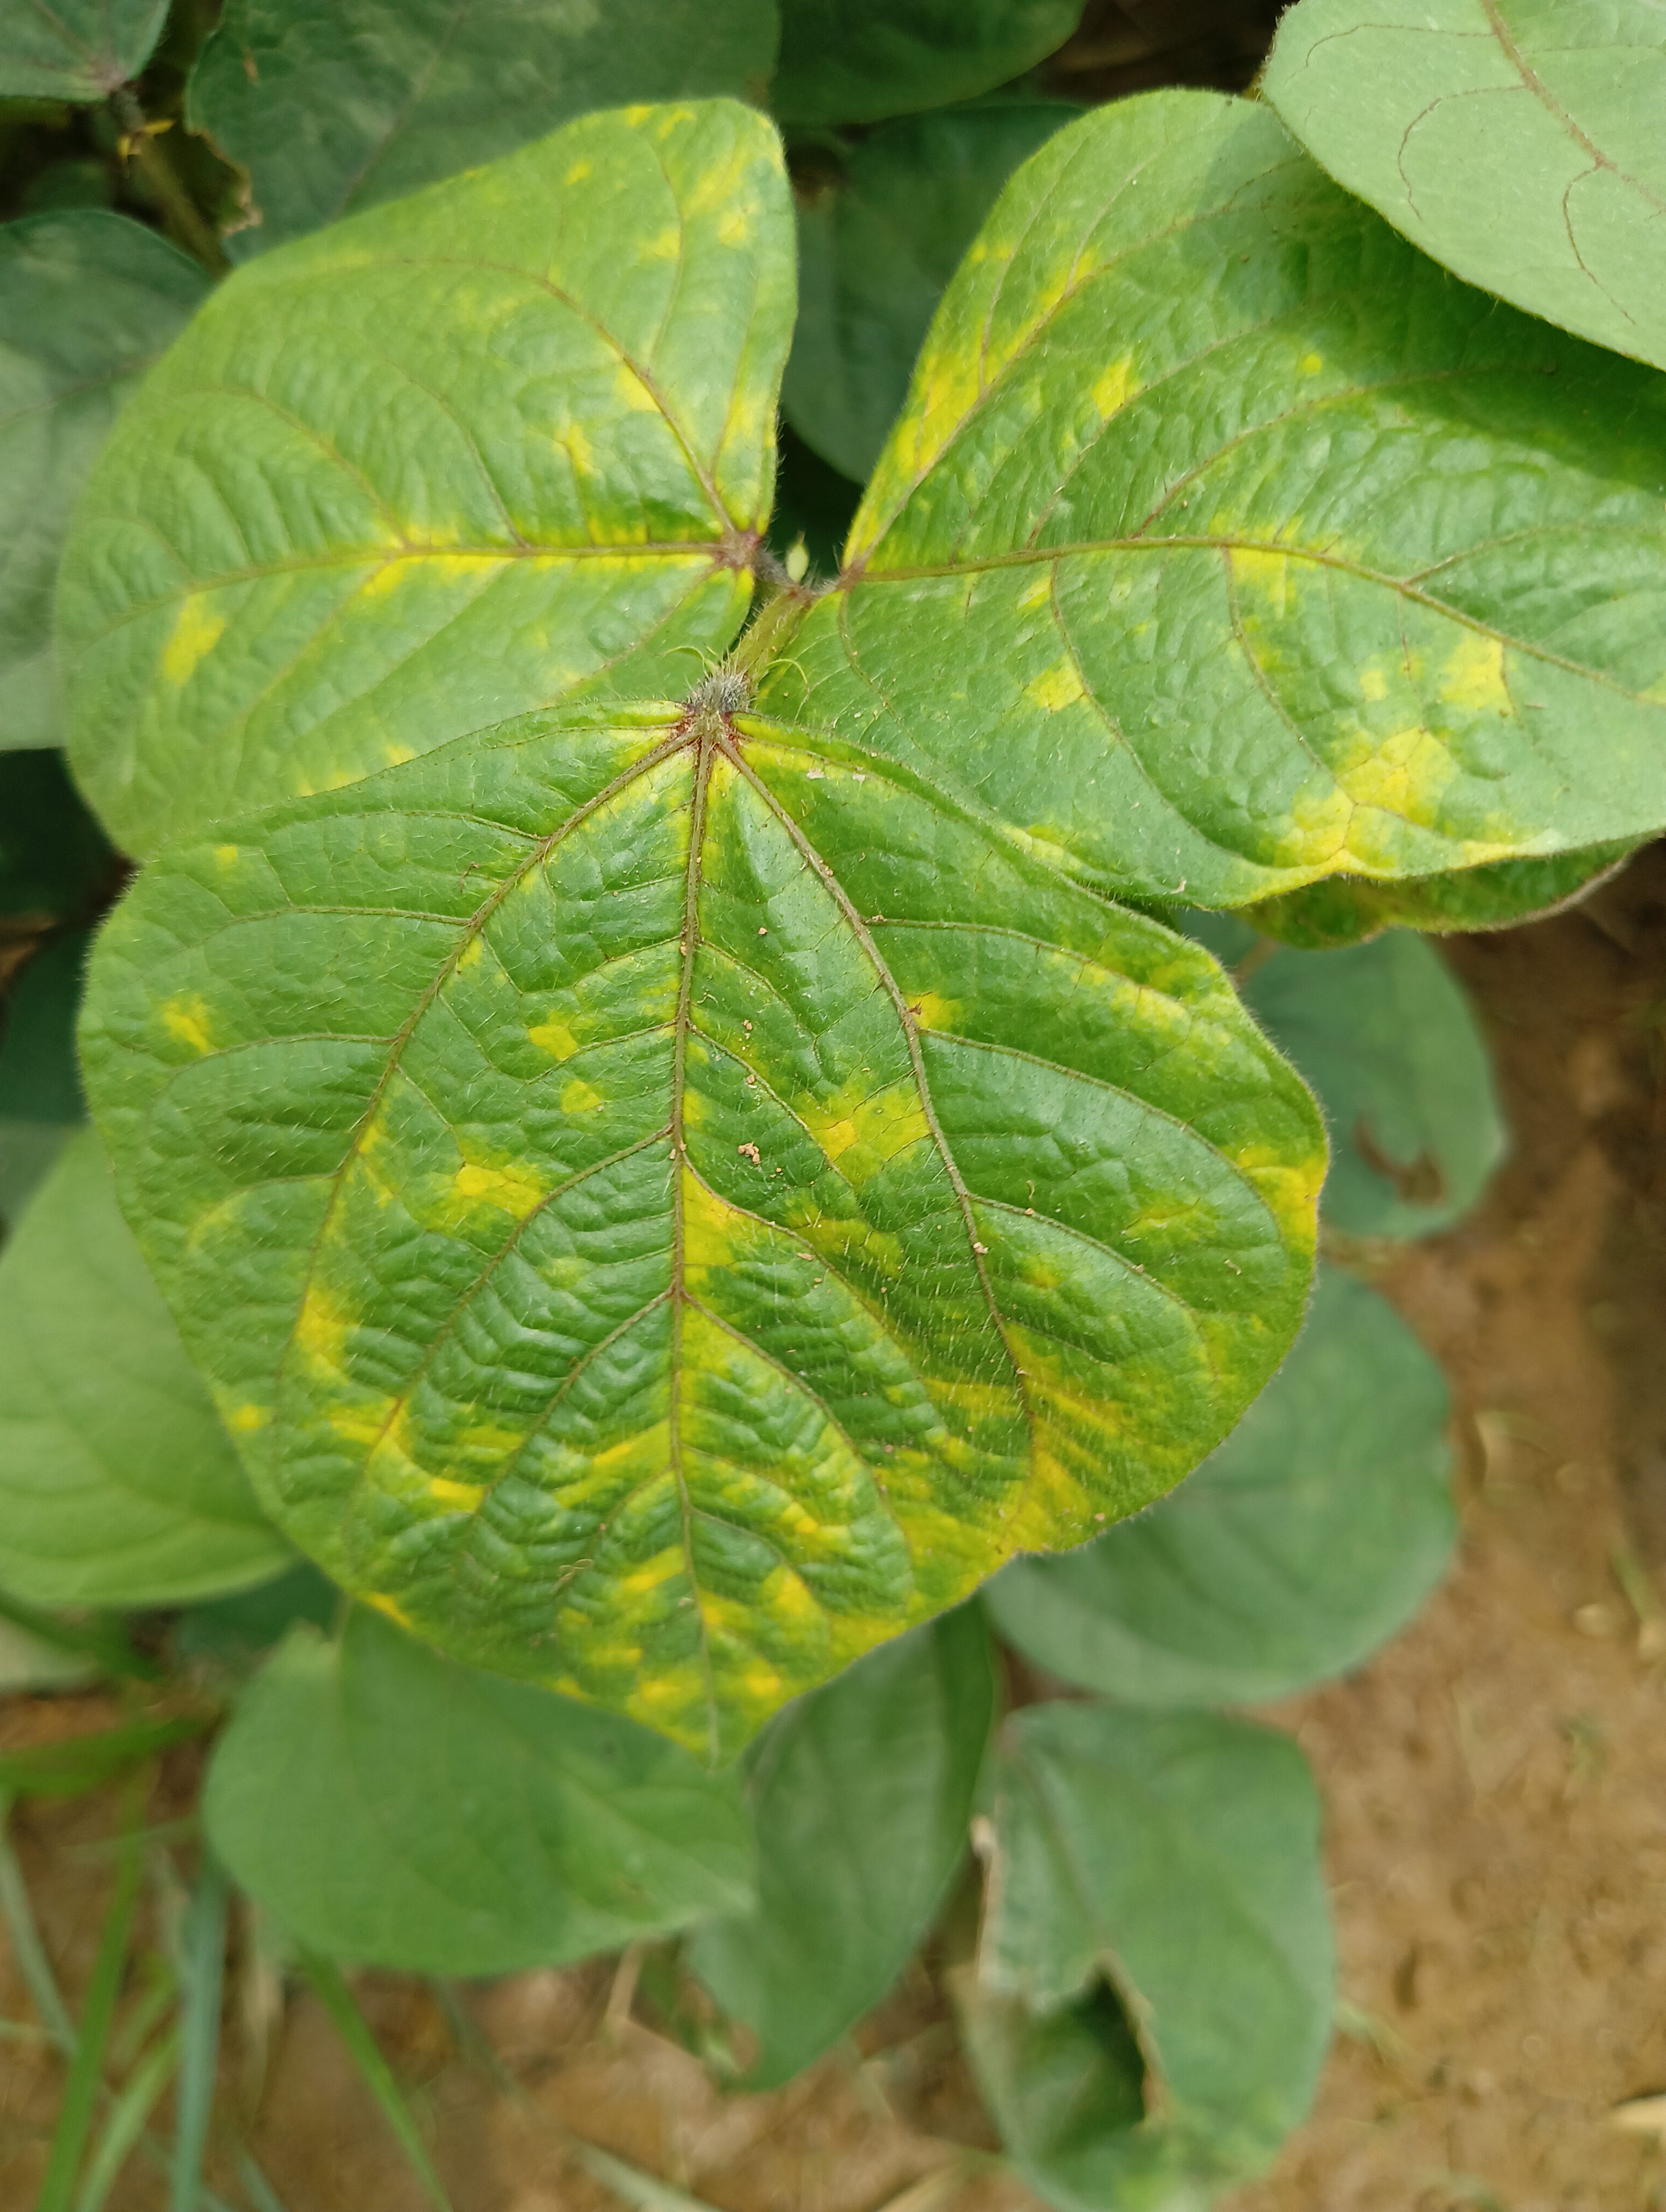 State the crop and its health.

mungbean, yellow mosaic
